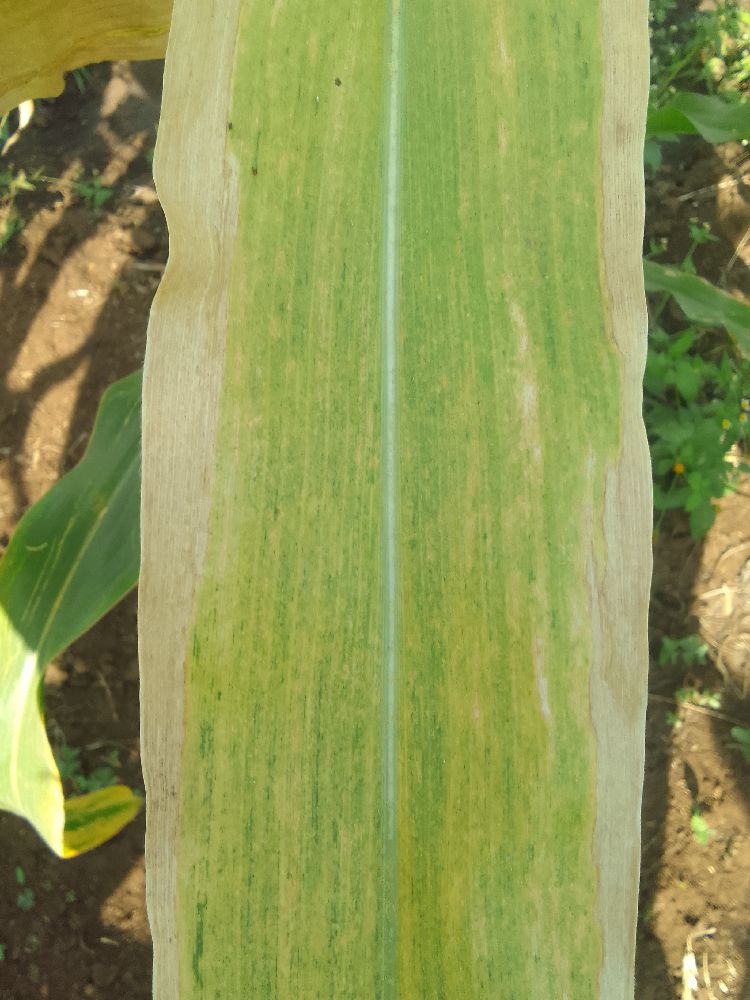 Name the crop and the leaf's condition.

maize, maize lethal necrosis
